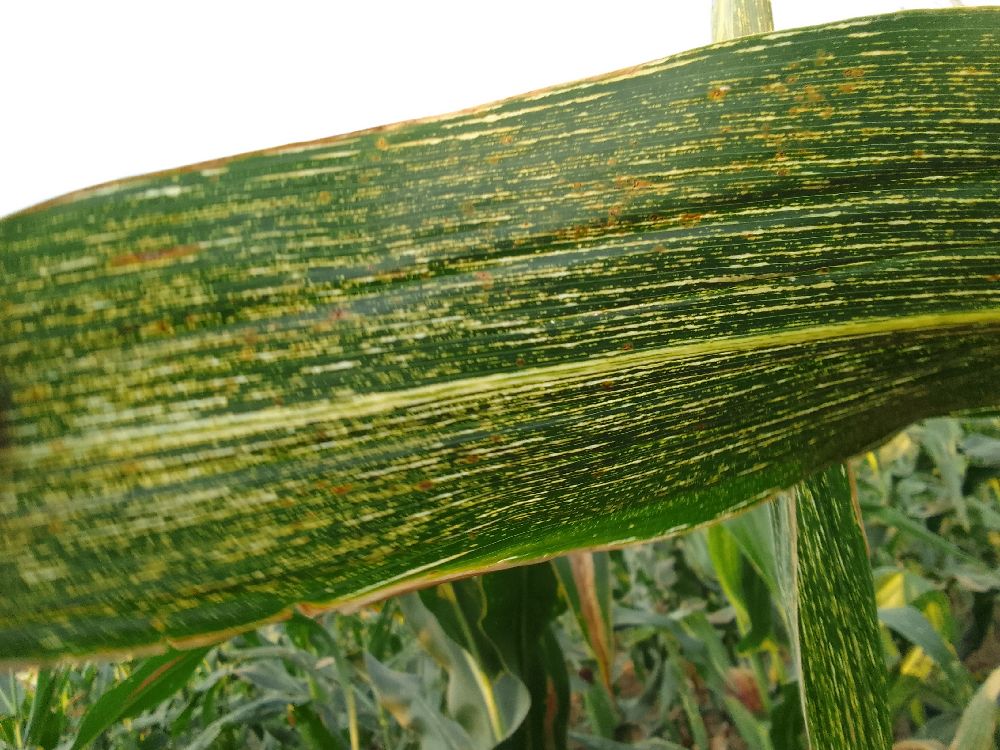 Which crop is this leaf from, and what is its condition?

maize, maize streak virus
